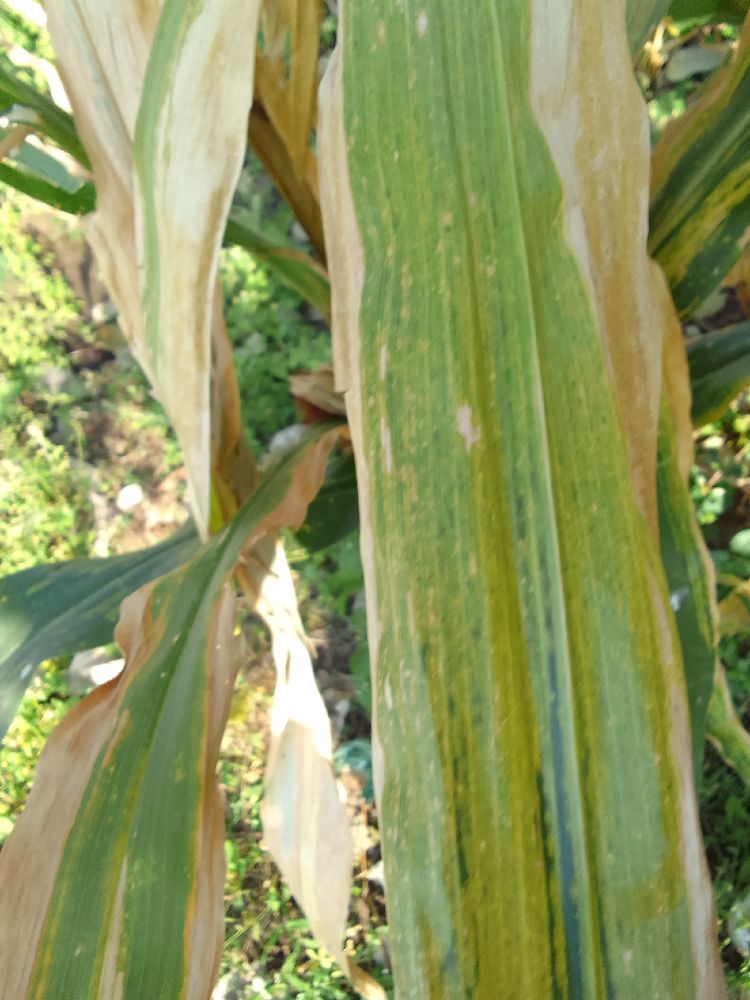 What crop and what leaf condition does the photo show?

maize, maize lethal necrosis
